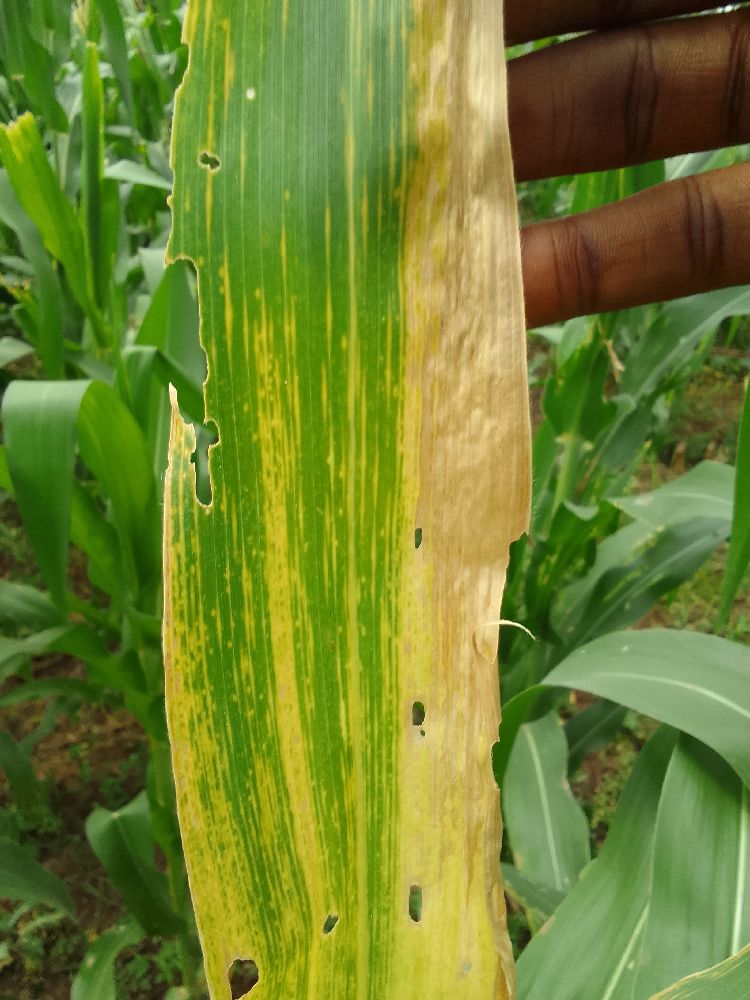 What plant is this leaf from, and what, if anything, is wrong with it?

maize, maize lethal necrosis
